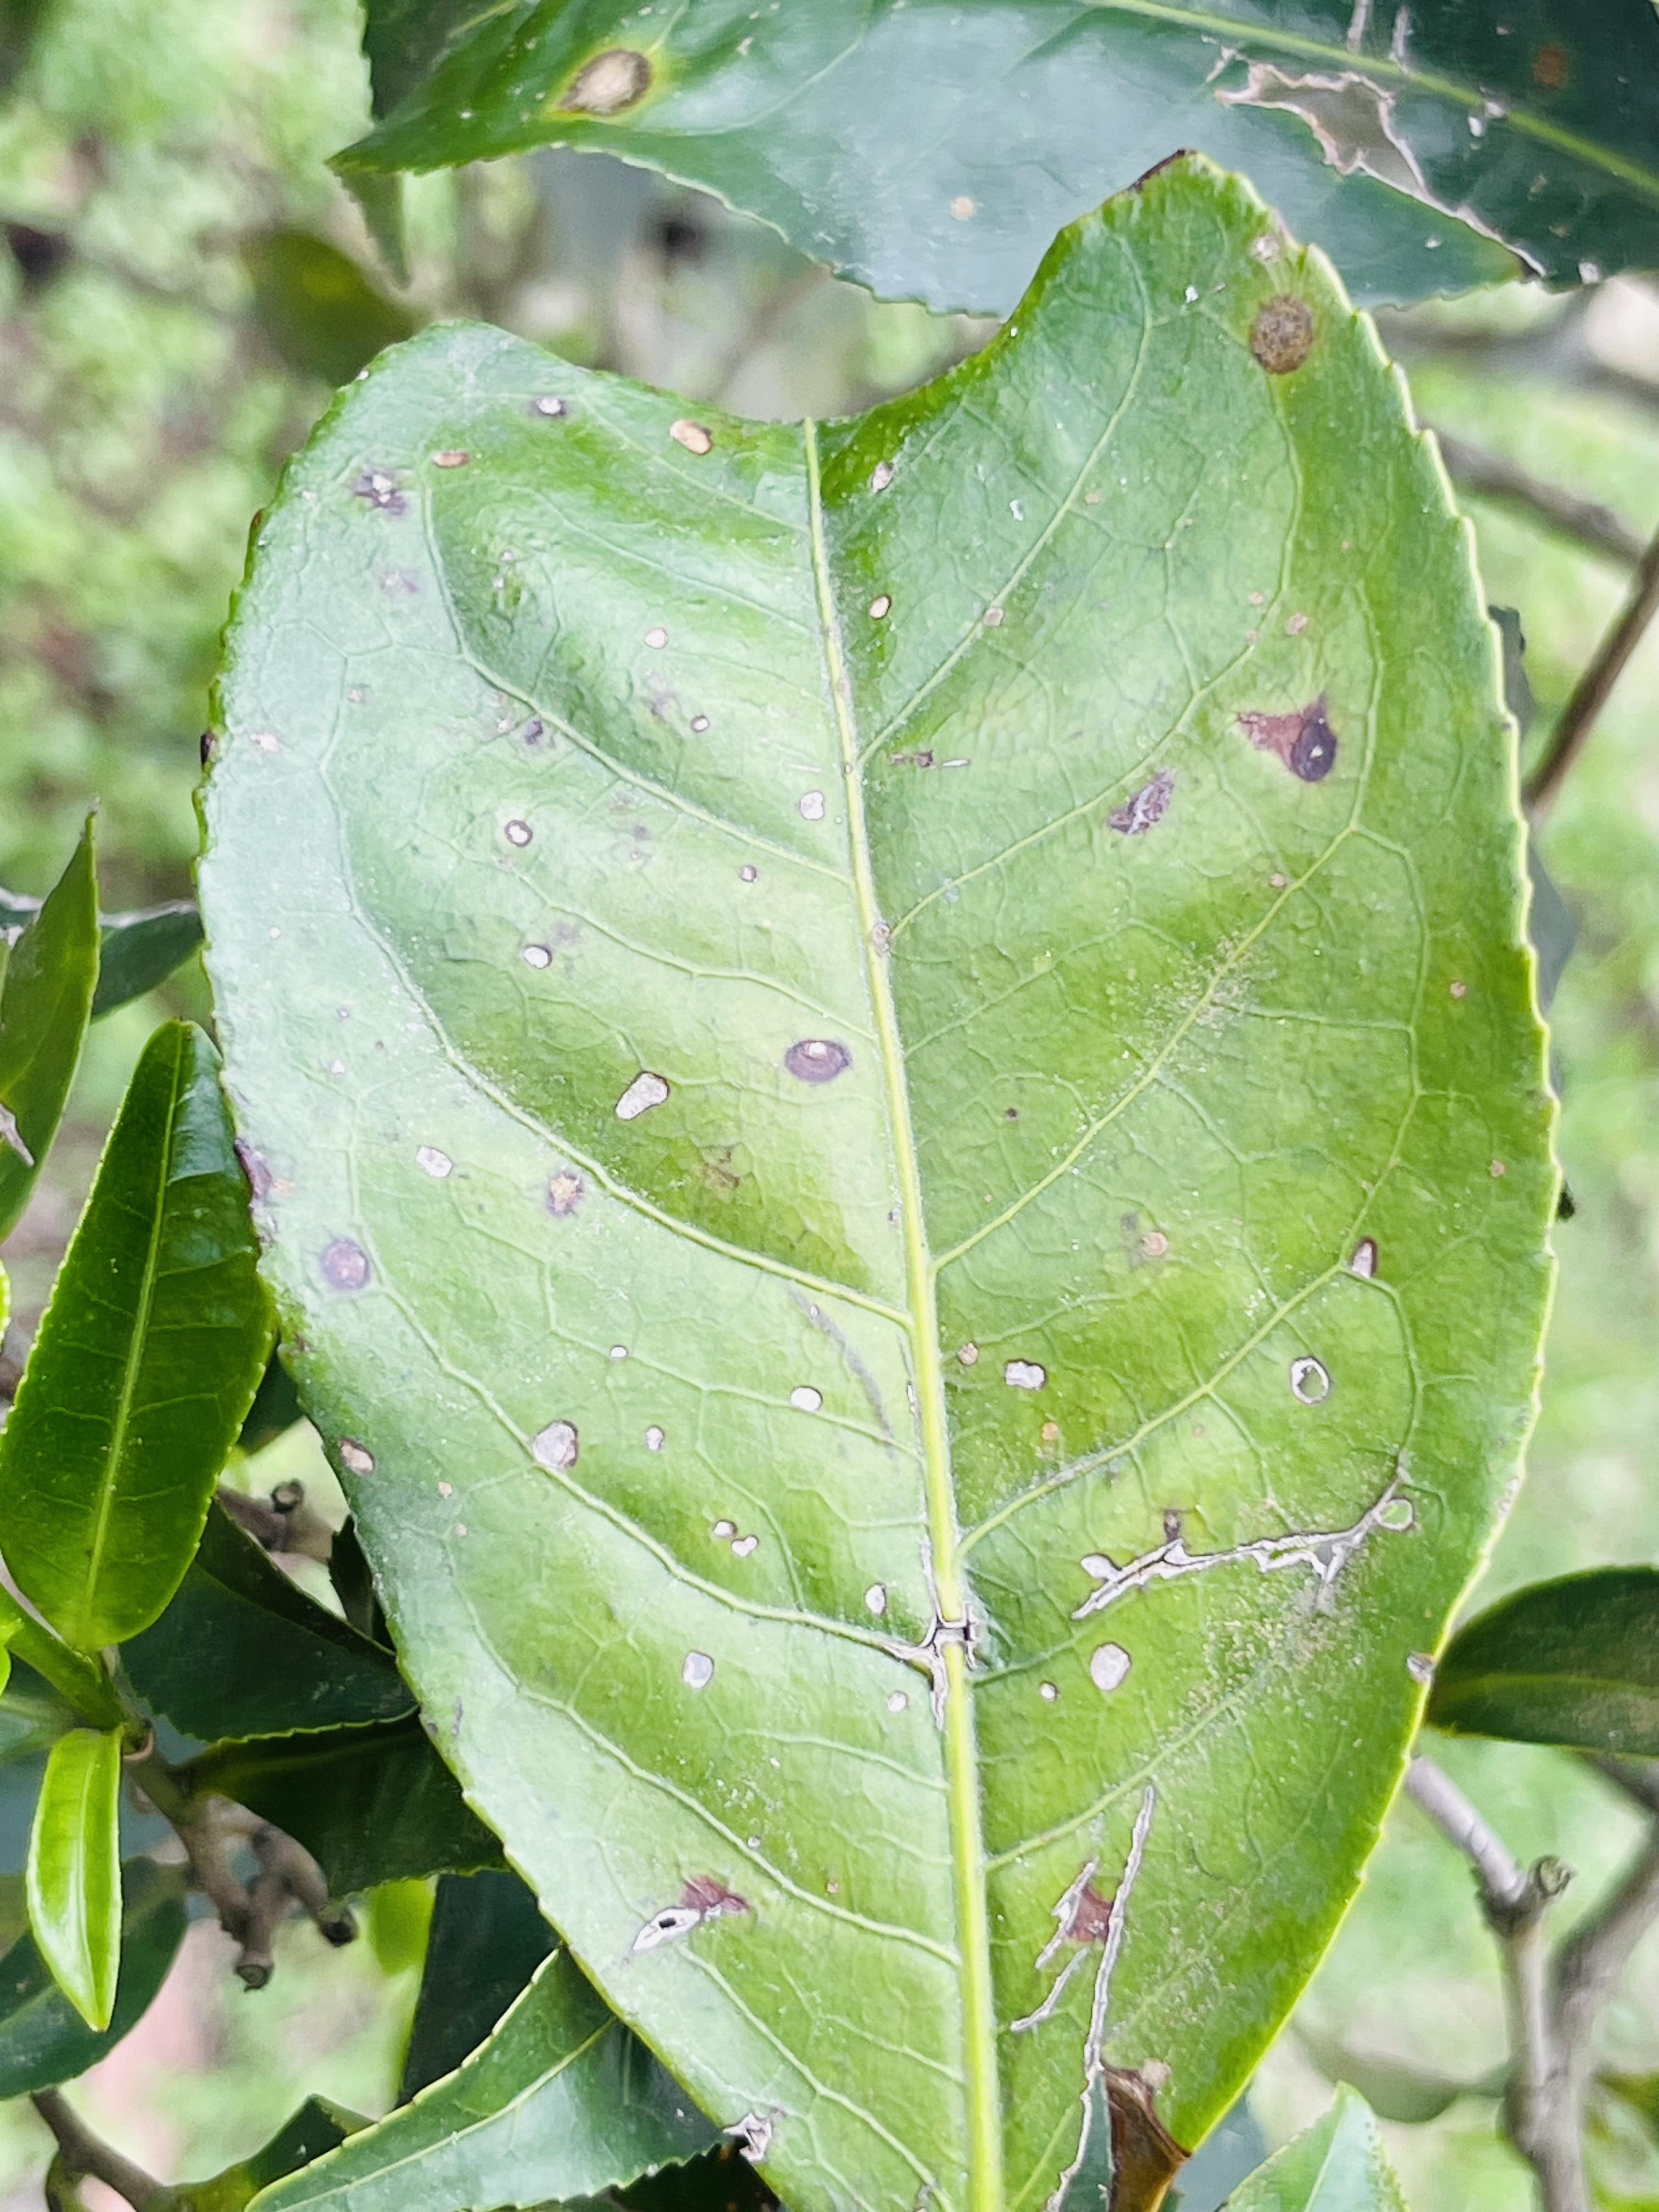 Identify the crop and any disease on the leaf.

tea, red rust
